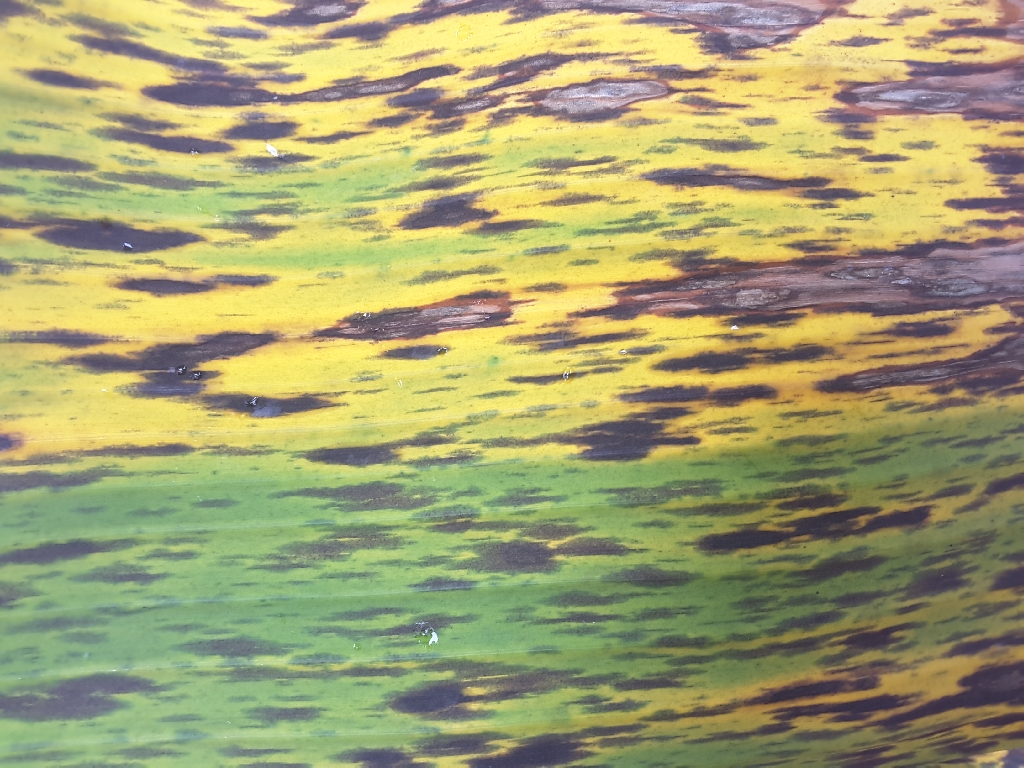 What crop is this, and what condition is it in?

banana, black sigatoka
